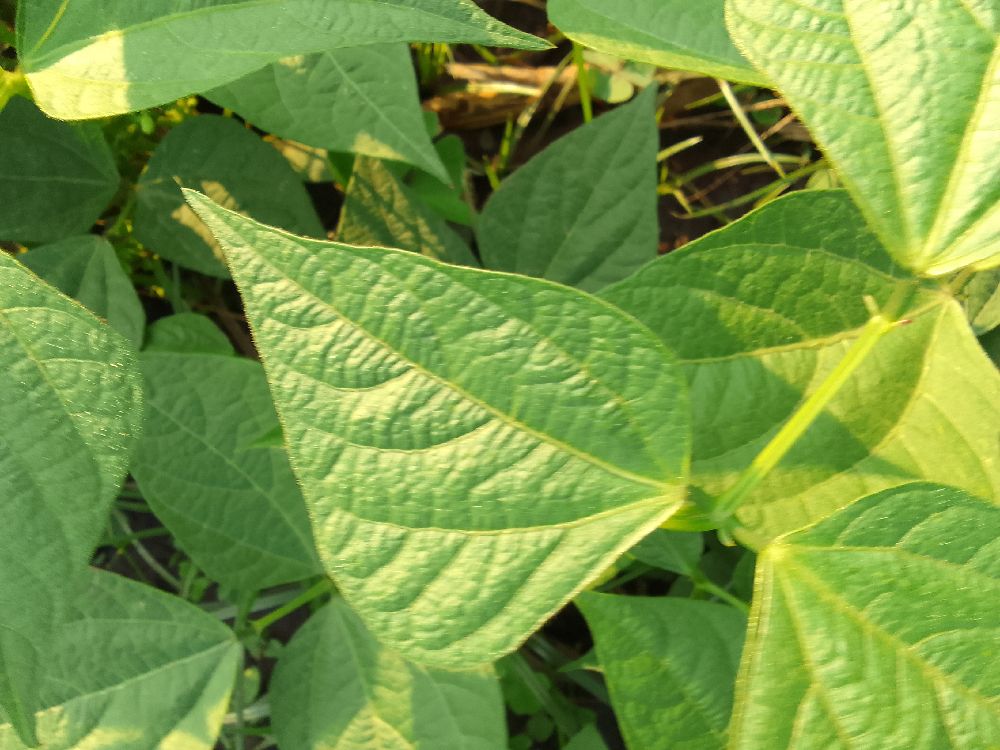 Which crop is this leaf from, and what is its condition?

common bean, healthy
